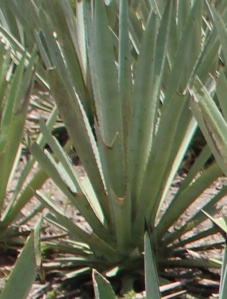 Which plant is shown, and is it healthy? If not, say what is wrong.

agave, spotted
